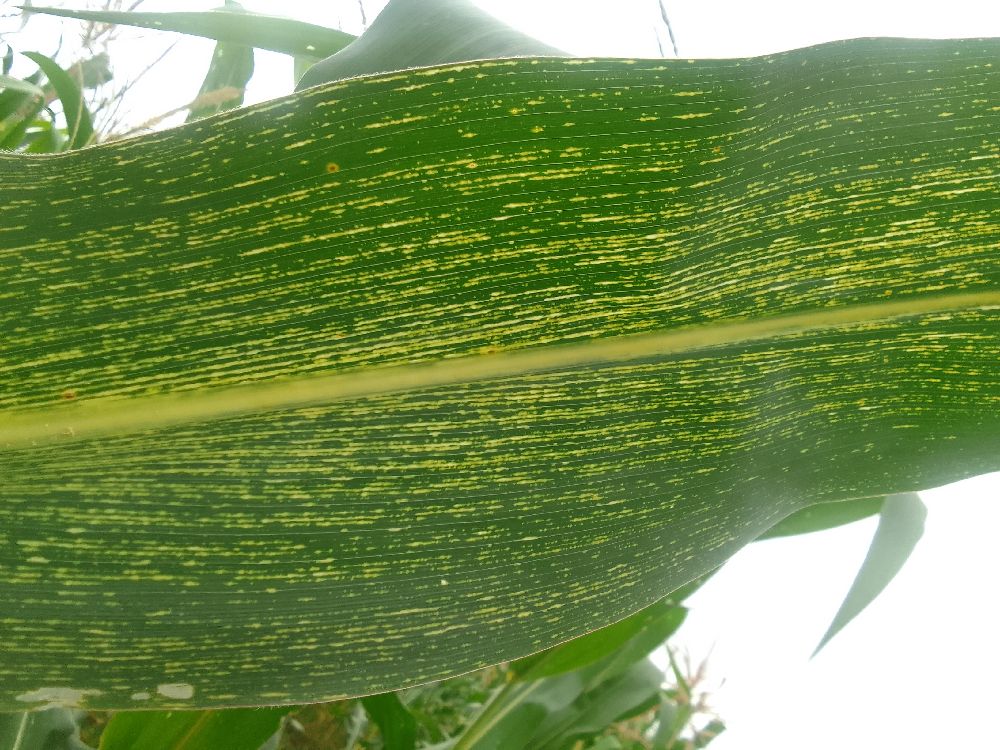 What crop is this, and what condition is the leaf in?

maize, maize streak virus
